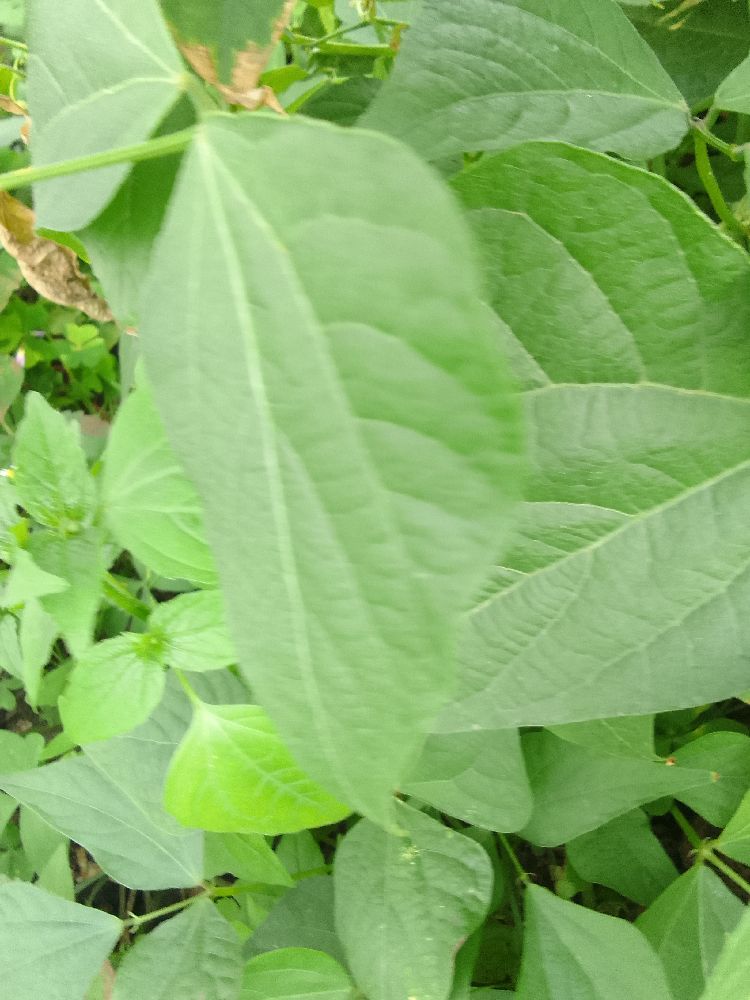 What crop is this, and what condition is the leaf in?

common bean, healthy
